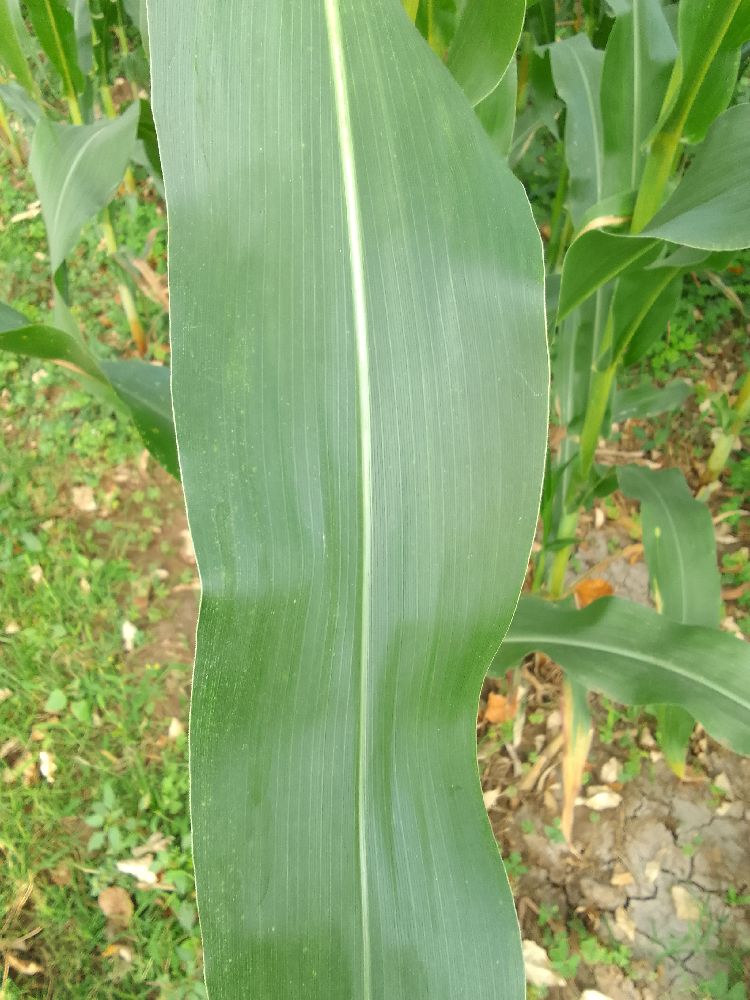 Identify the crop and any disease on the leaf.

maize, healthy
